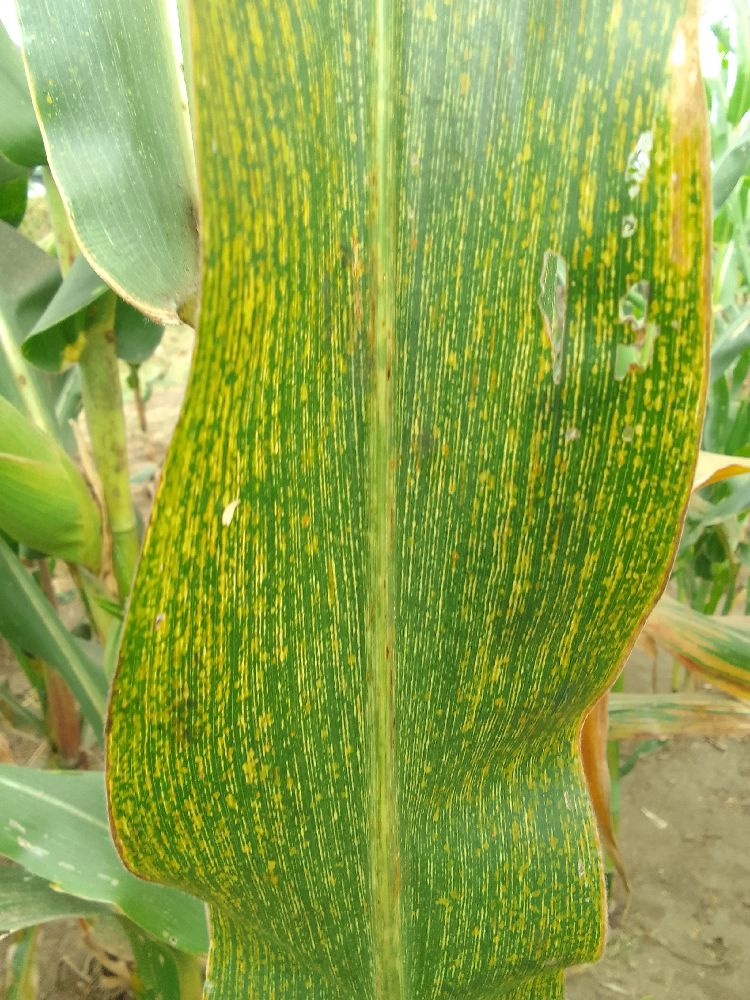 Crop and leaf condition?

maize, maize streak virus
